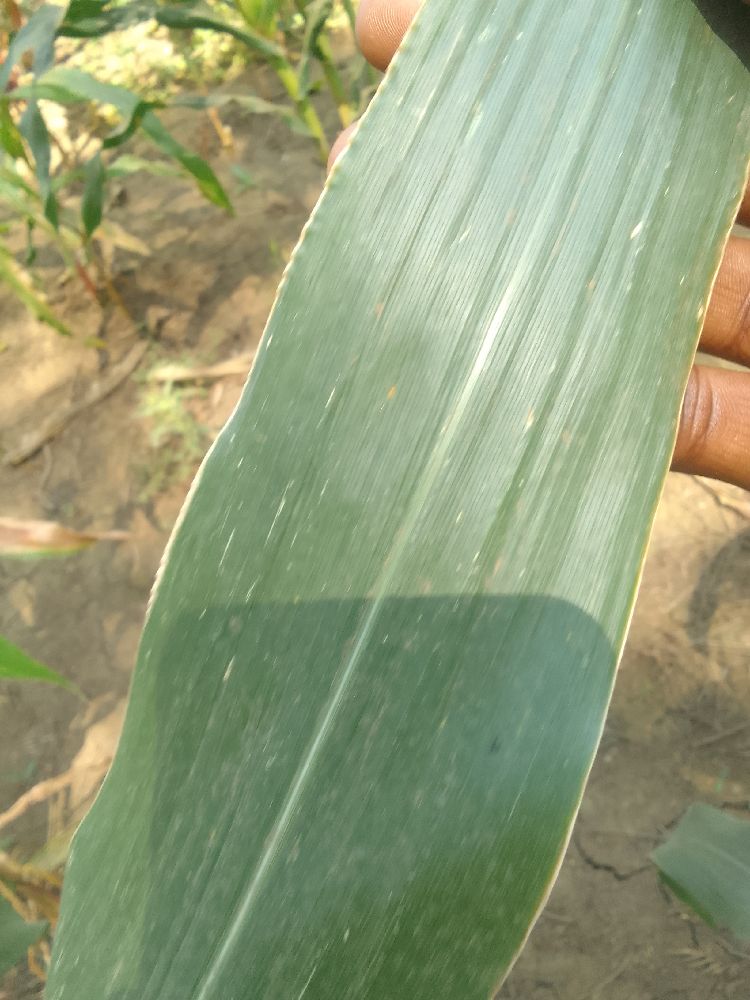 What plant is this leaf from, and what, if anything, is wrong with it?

maize, healthy
